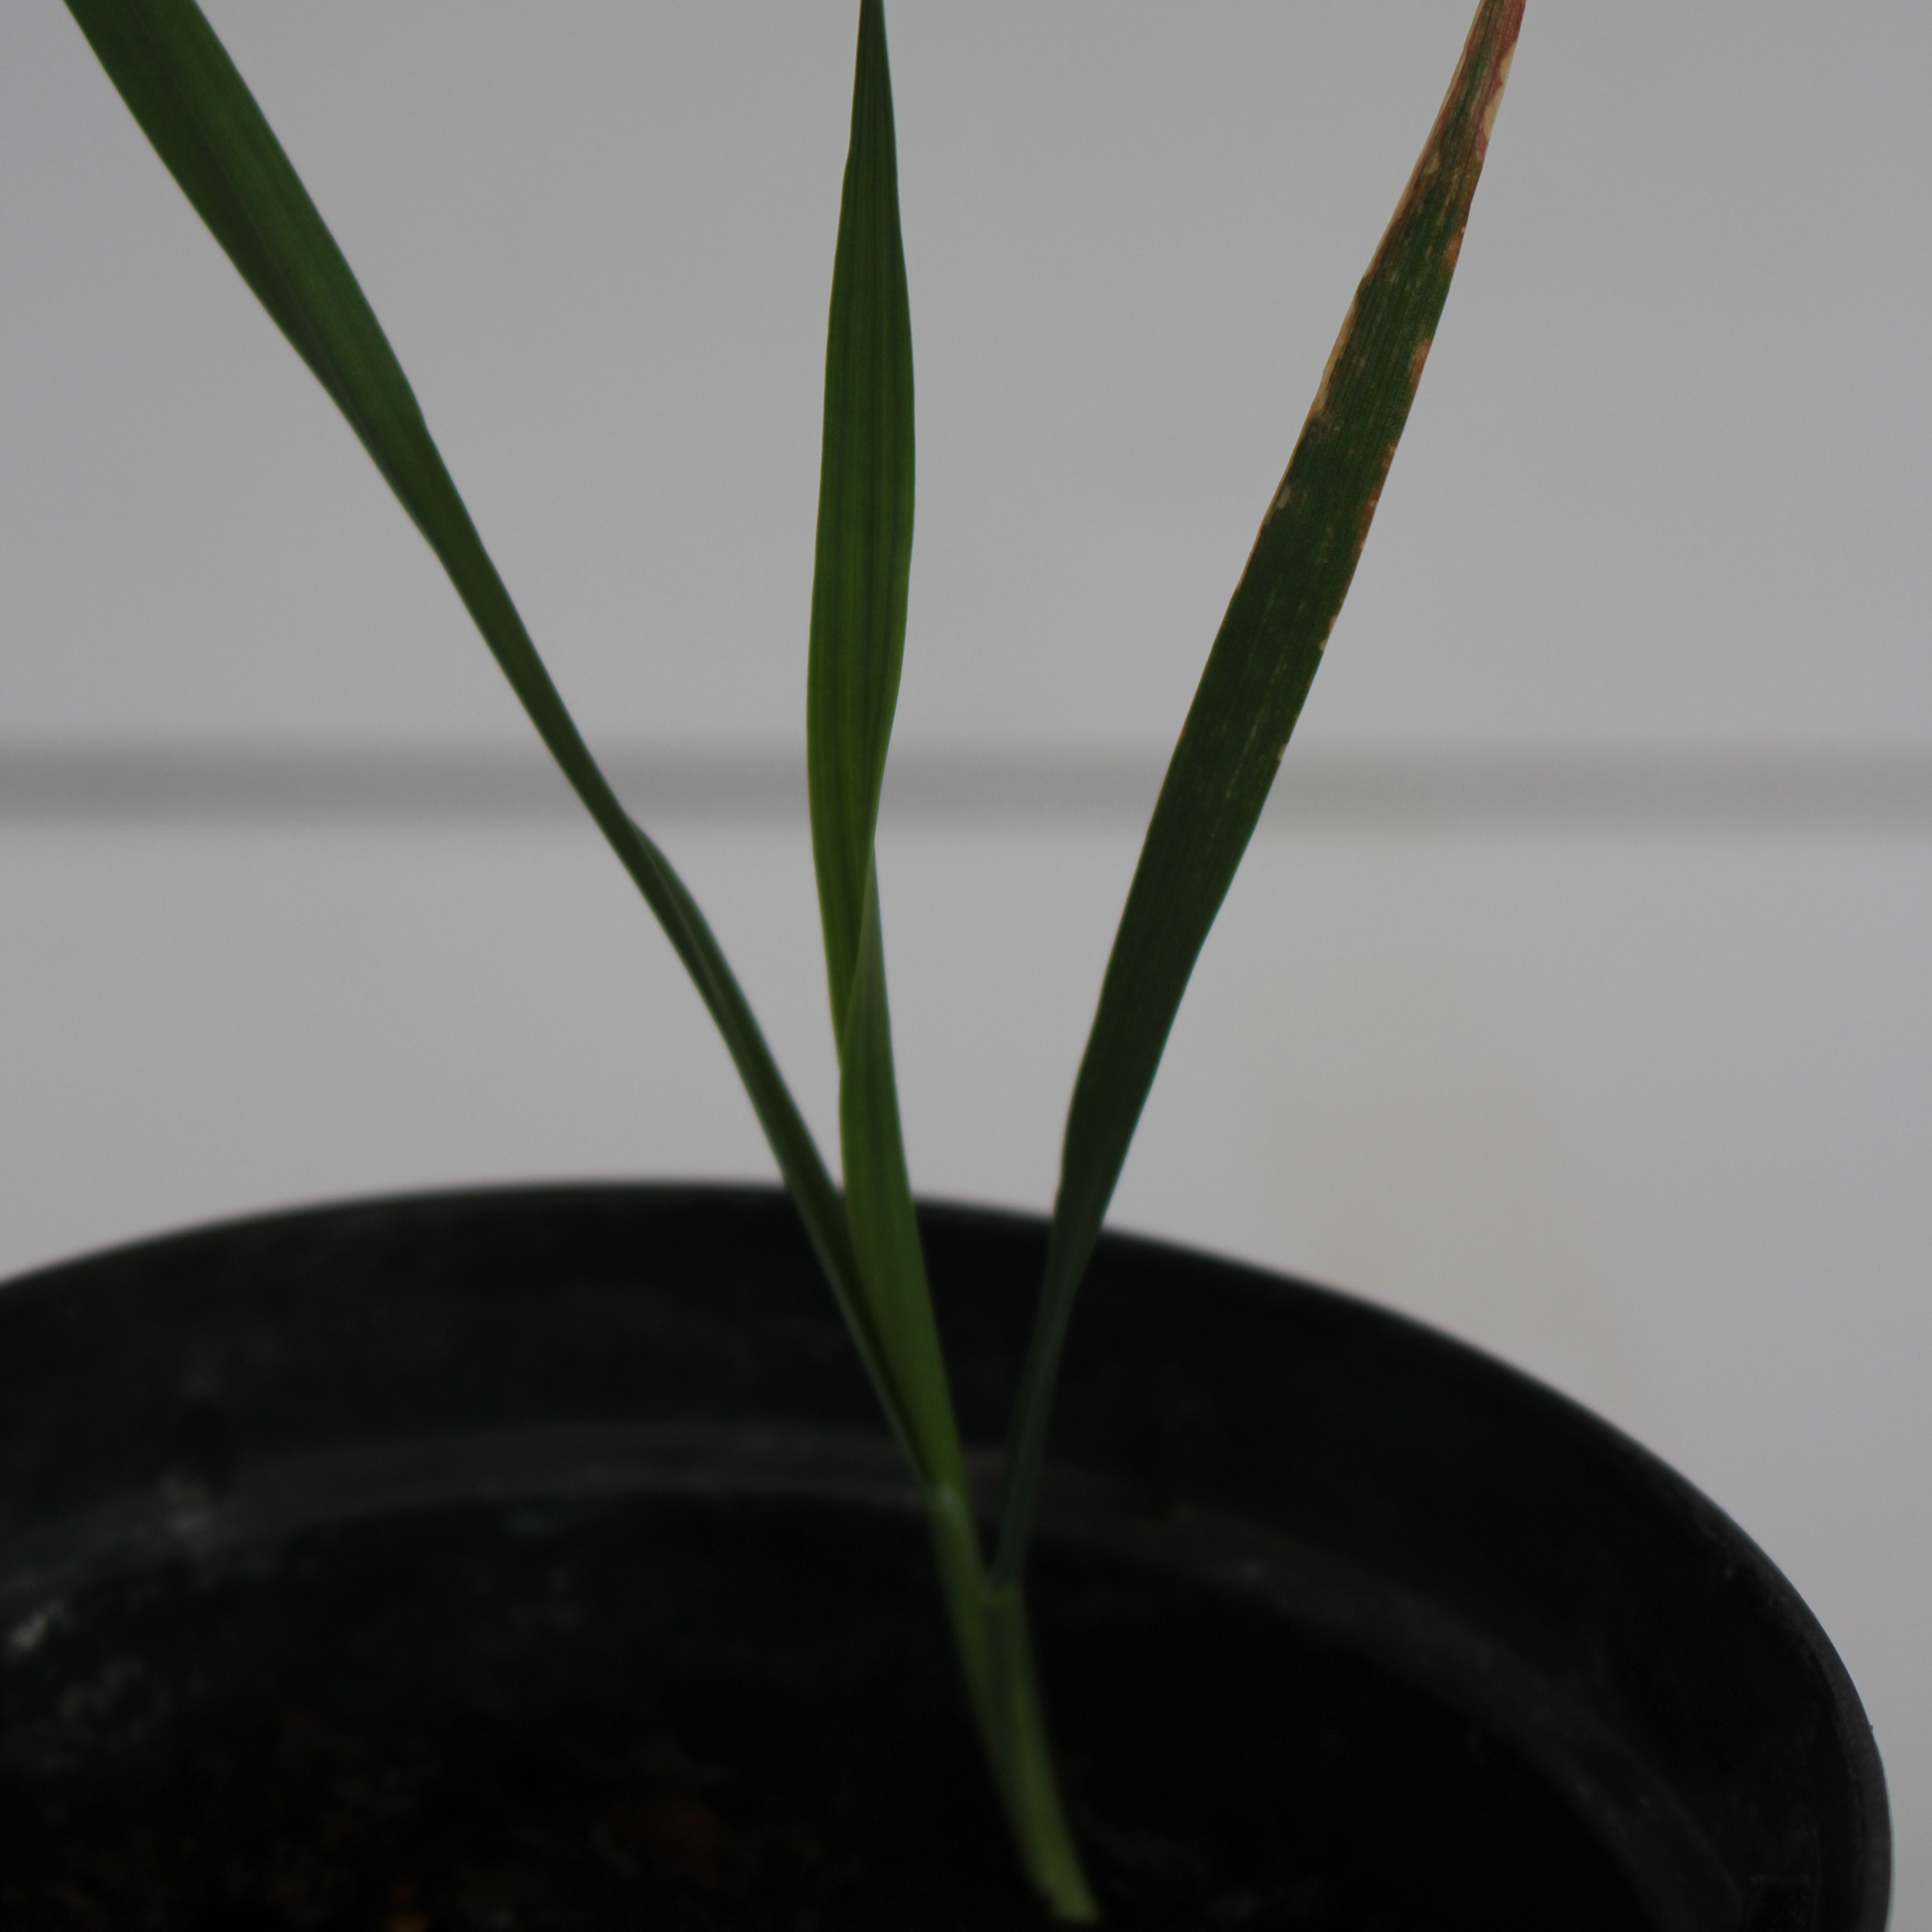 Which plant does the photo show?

Avena sterilis
